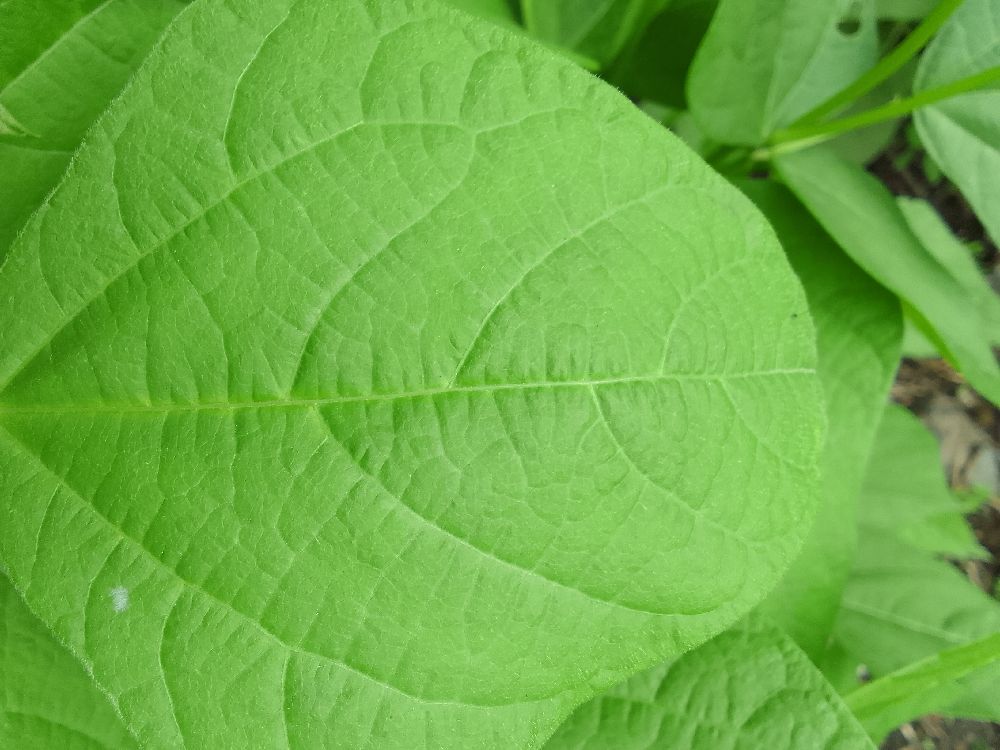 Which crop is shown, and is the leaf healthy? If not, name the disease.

common bean, healthy
